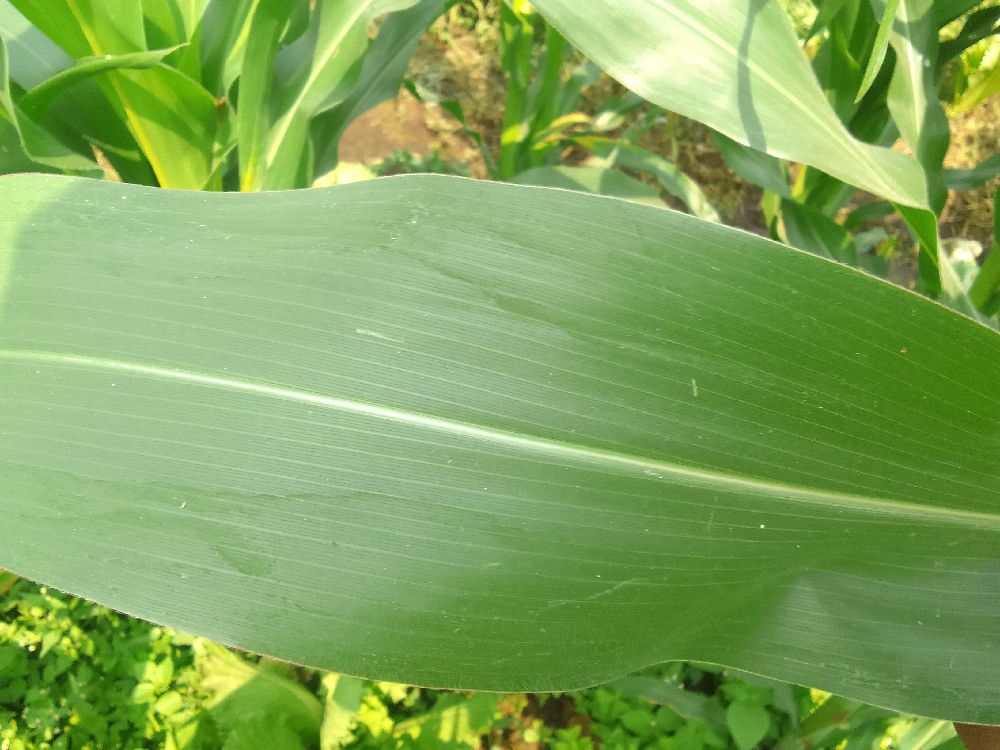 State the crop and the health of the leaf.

maize, healthy
